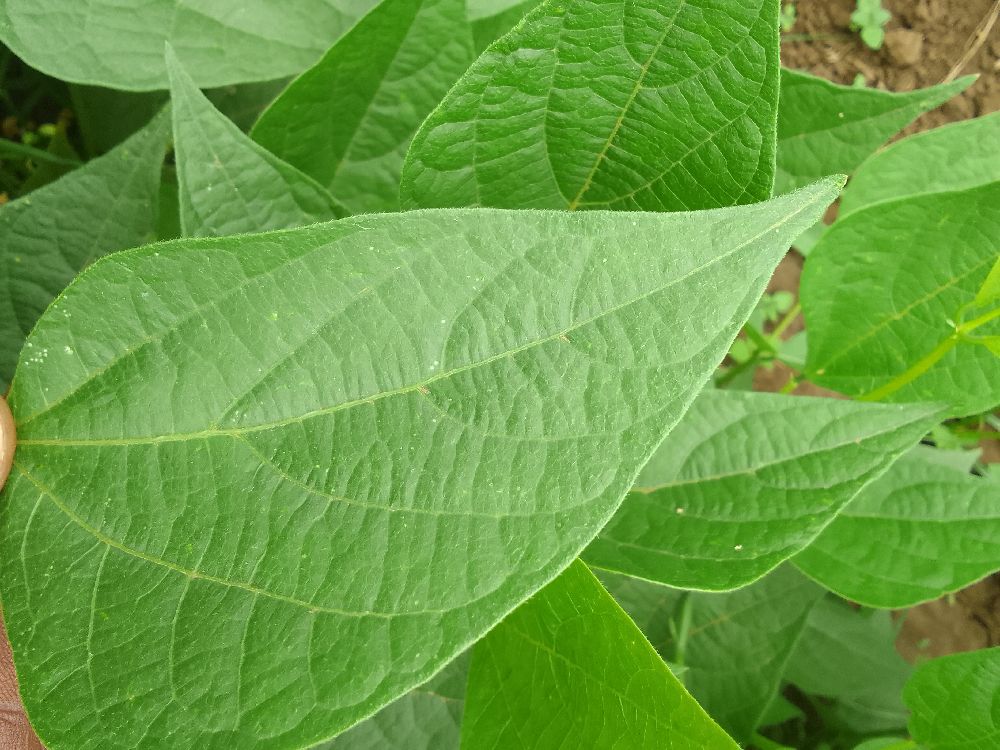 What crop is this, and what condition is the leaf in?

common bean, healthy
